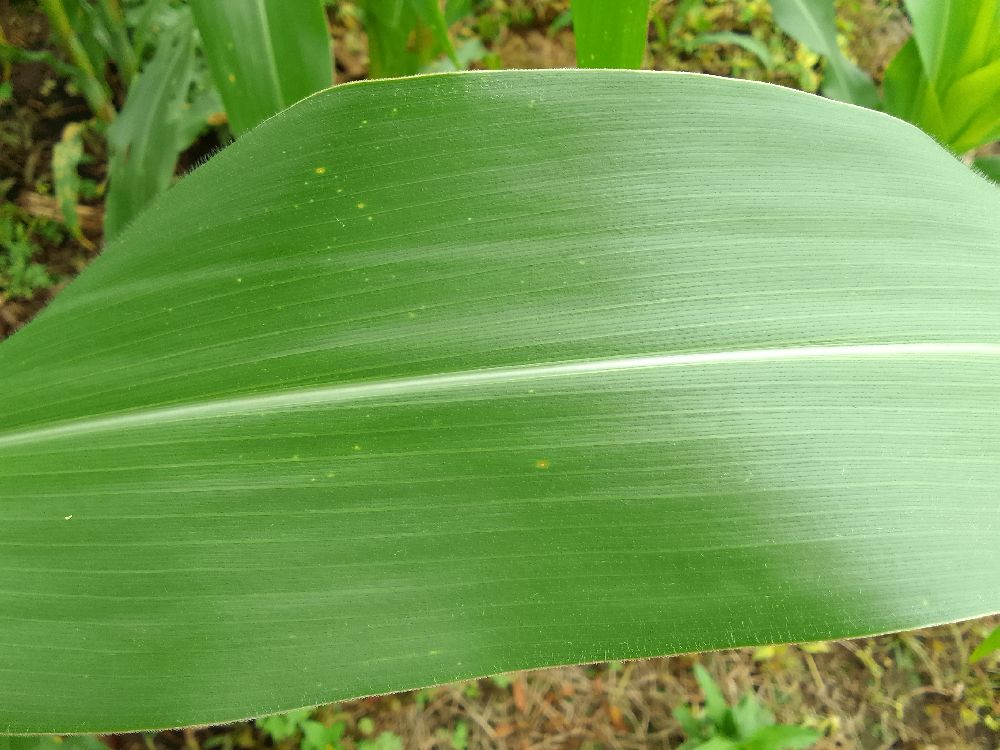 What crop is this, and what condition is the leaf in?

maize, healthy
